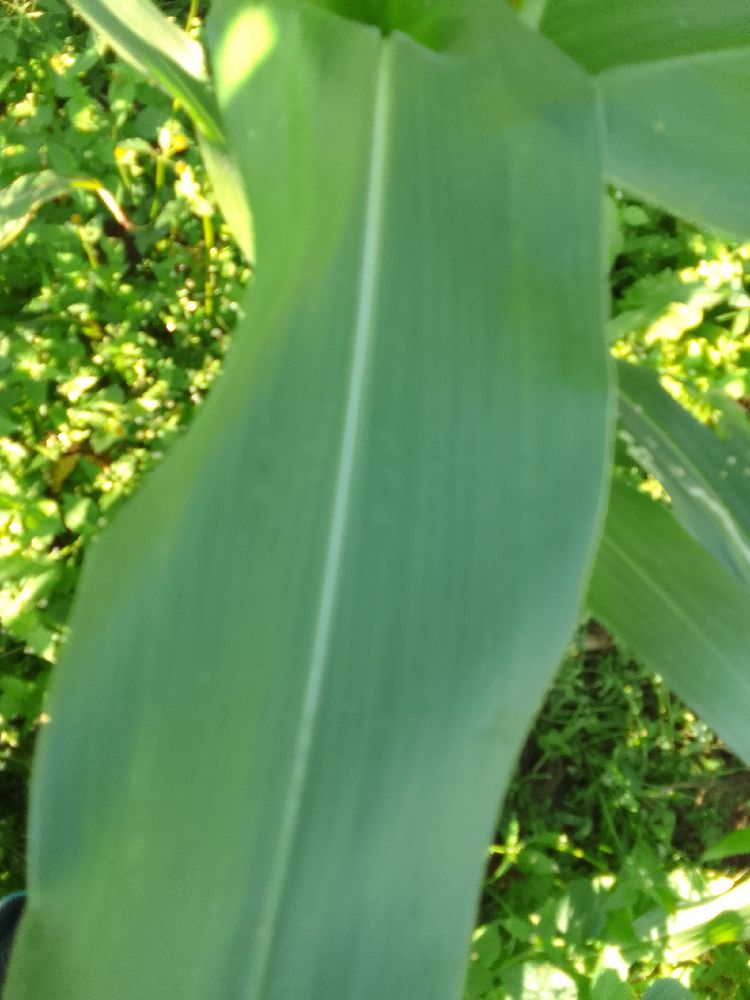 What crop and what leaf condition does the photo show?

maize, healthy
